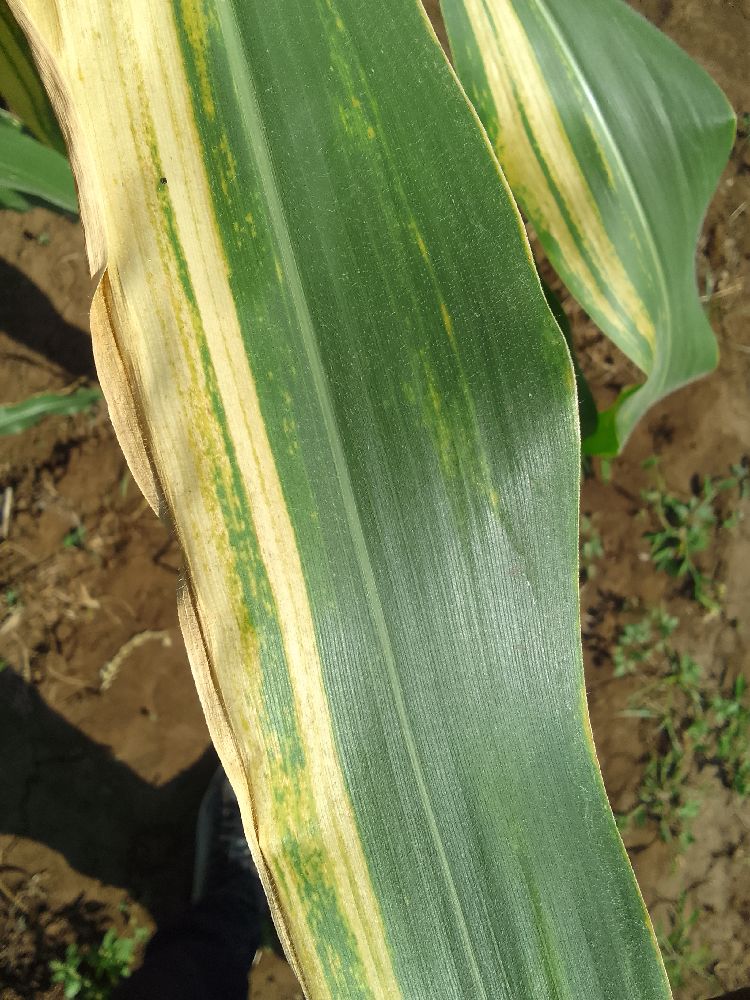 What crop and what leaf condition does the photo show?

maize, maize lethal necrosis
